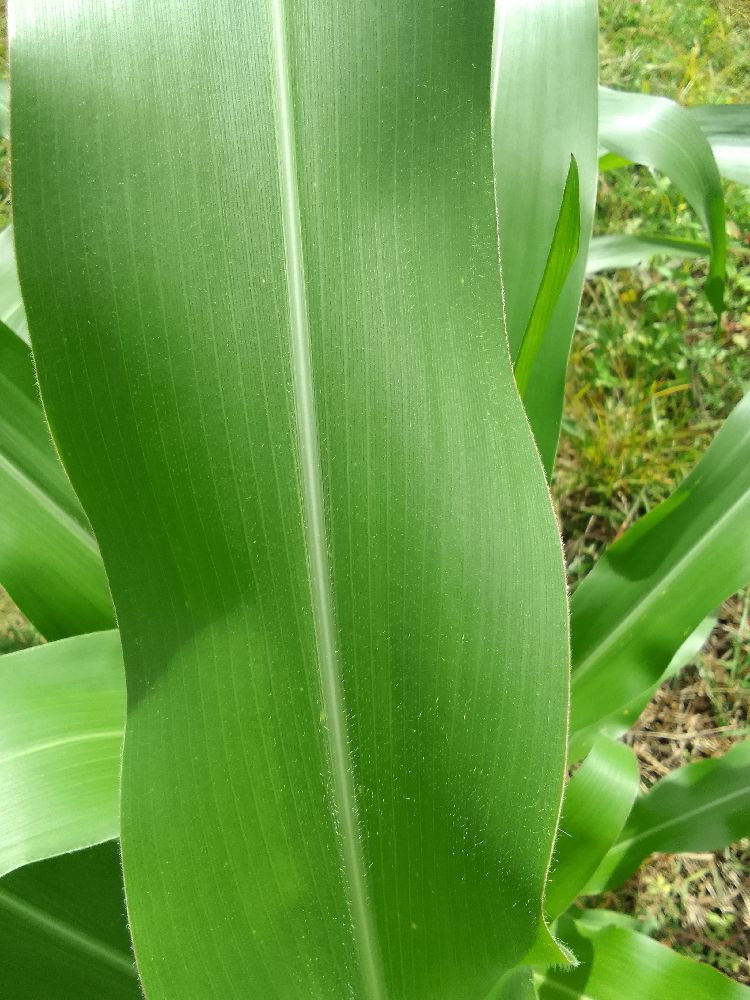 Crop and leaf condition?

maize, healthy
